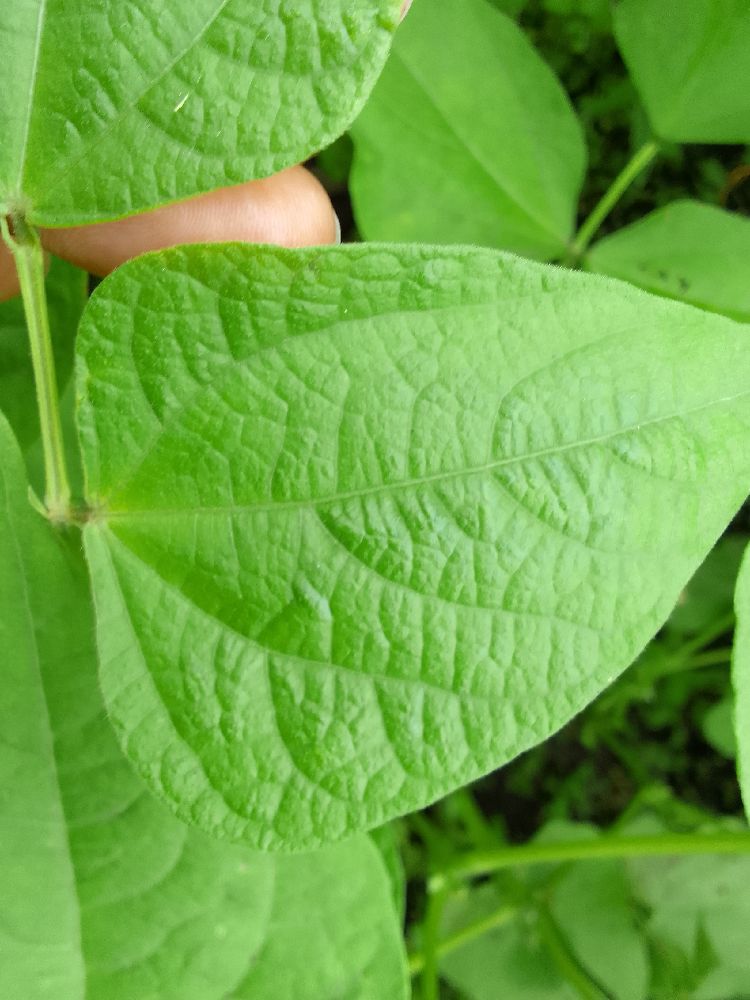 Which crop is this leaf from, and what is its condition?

common bean, healthy
